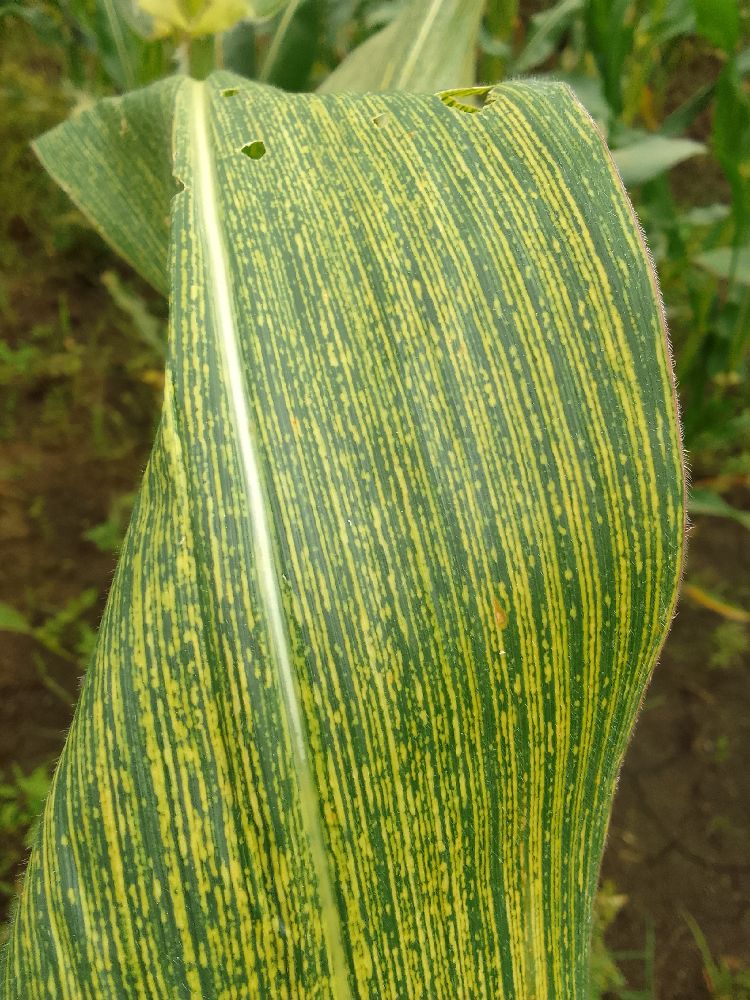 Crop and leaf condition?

maize, maize streak virus
